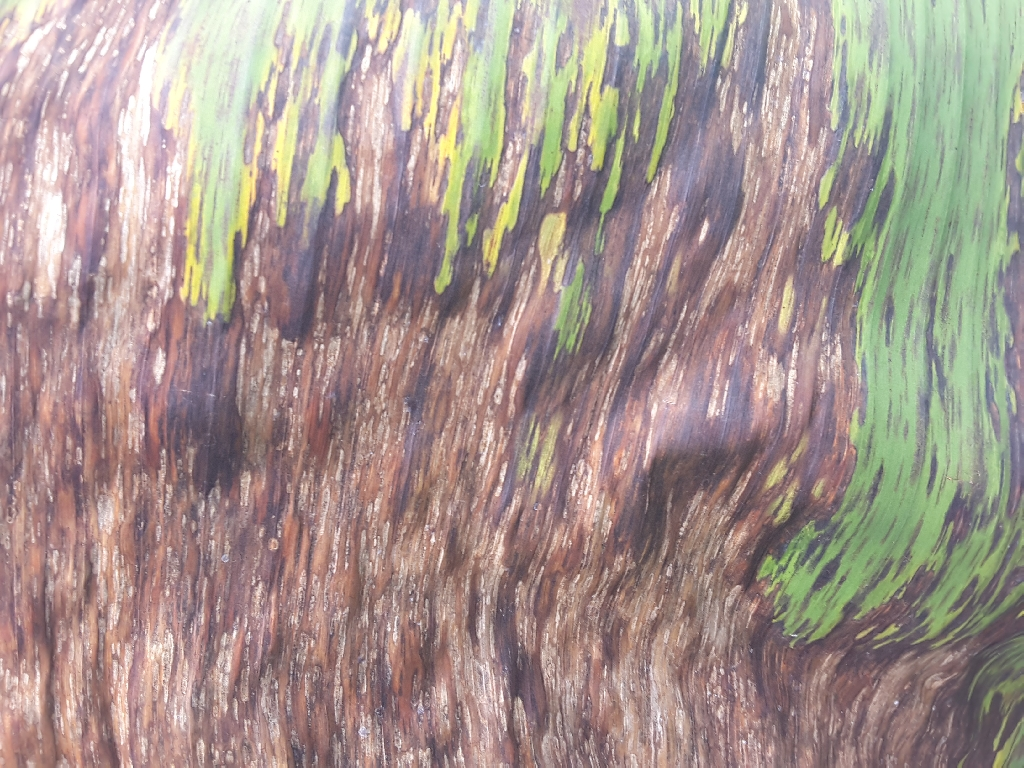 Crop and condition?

banana, black sigatoka
